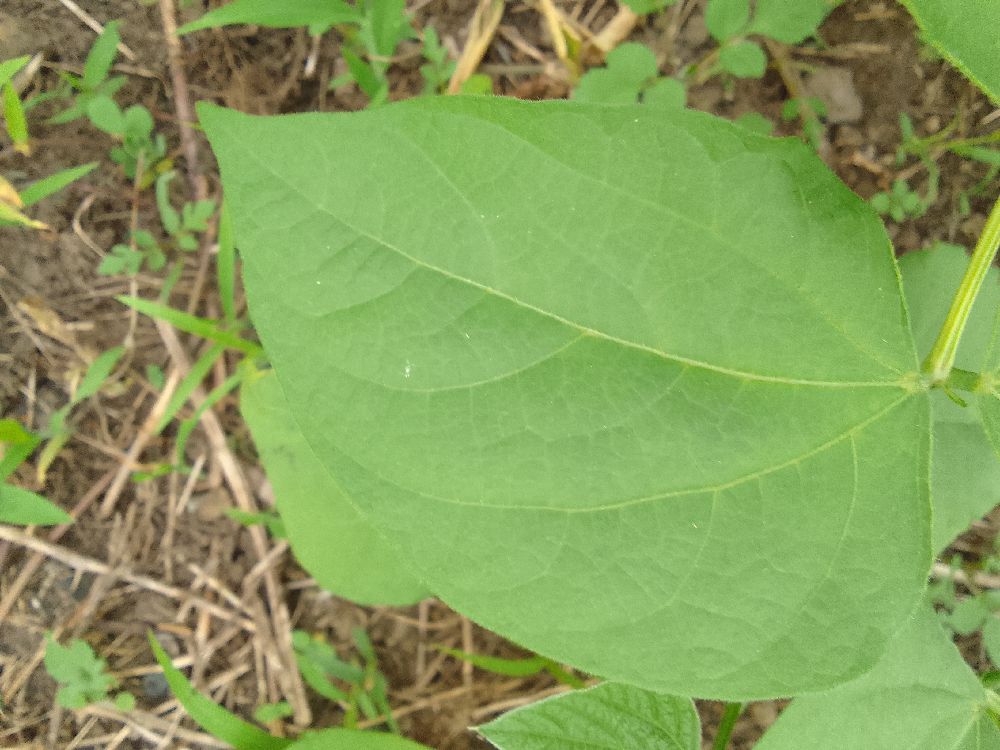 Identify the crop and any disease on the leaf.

common bean, healthy
